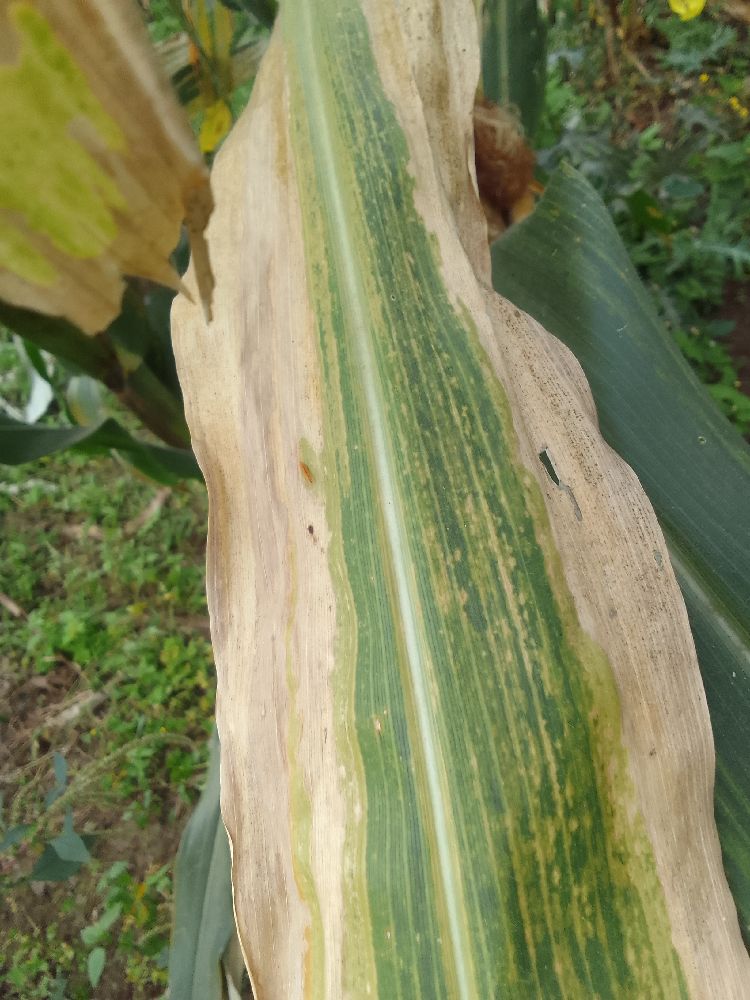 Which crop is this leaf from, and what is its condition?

maize, maize lethal necrosis
